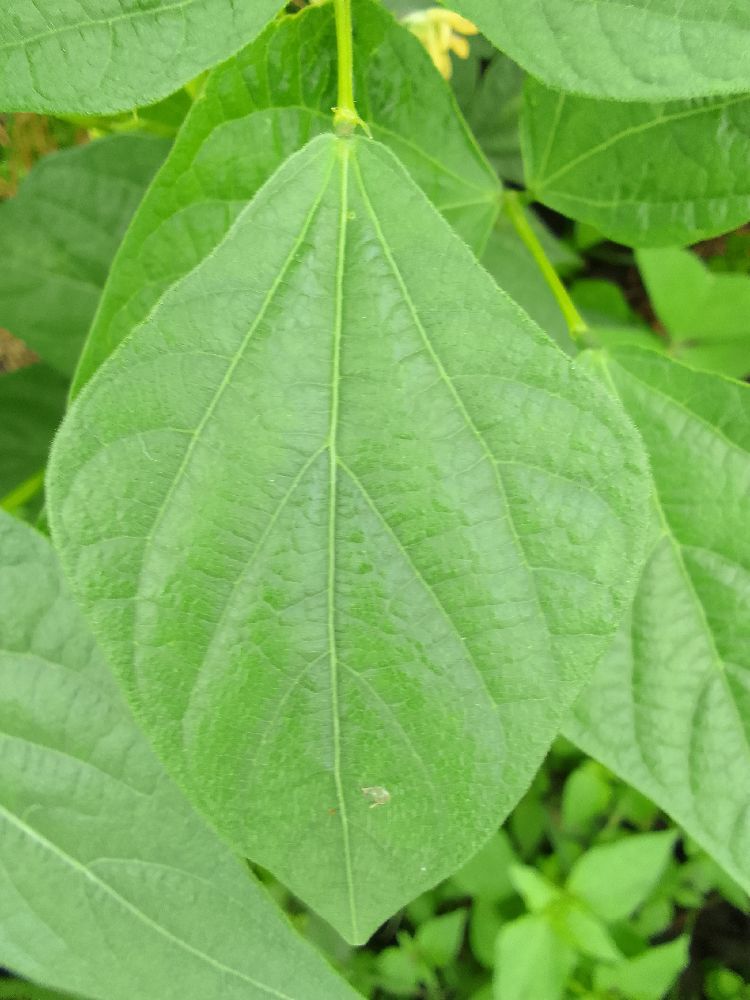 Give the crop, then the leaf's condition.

common bean, healthy
